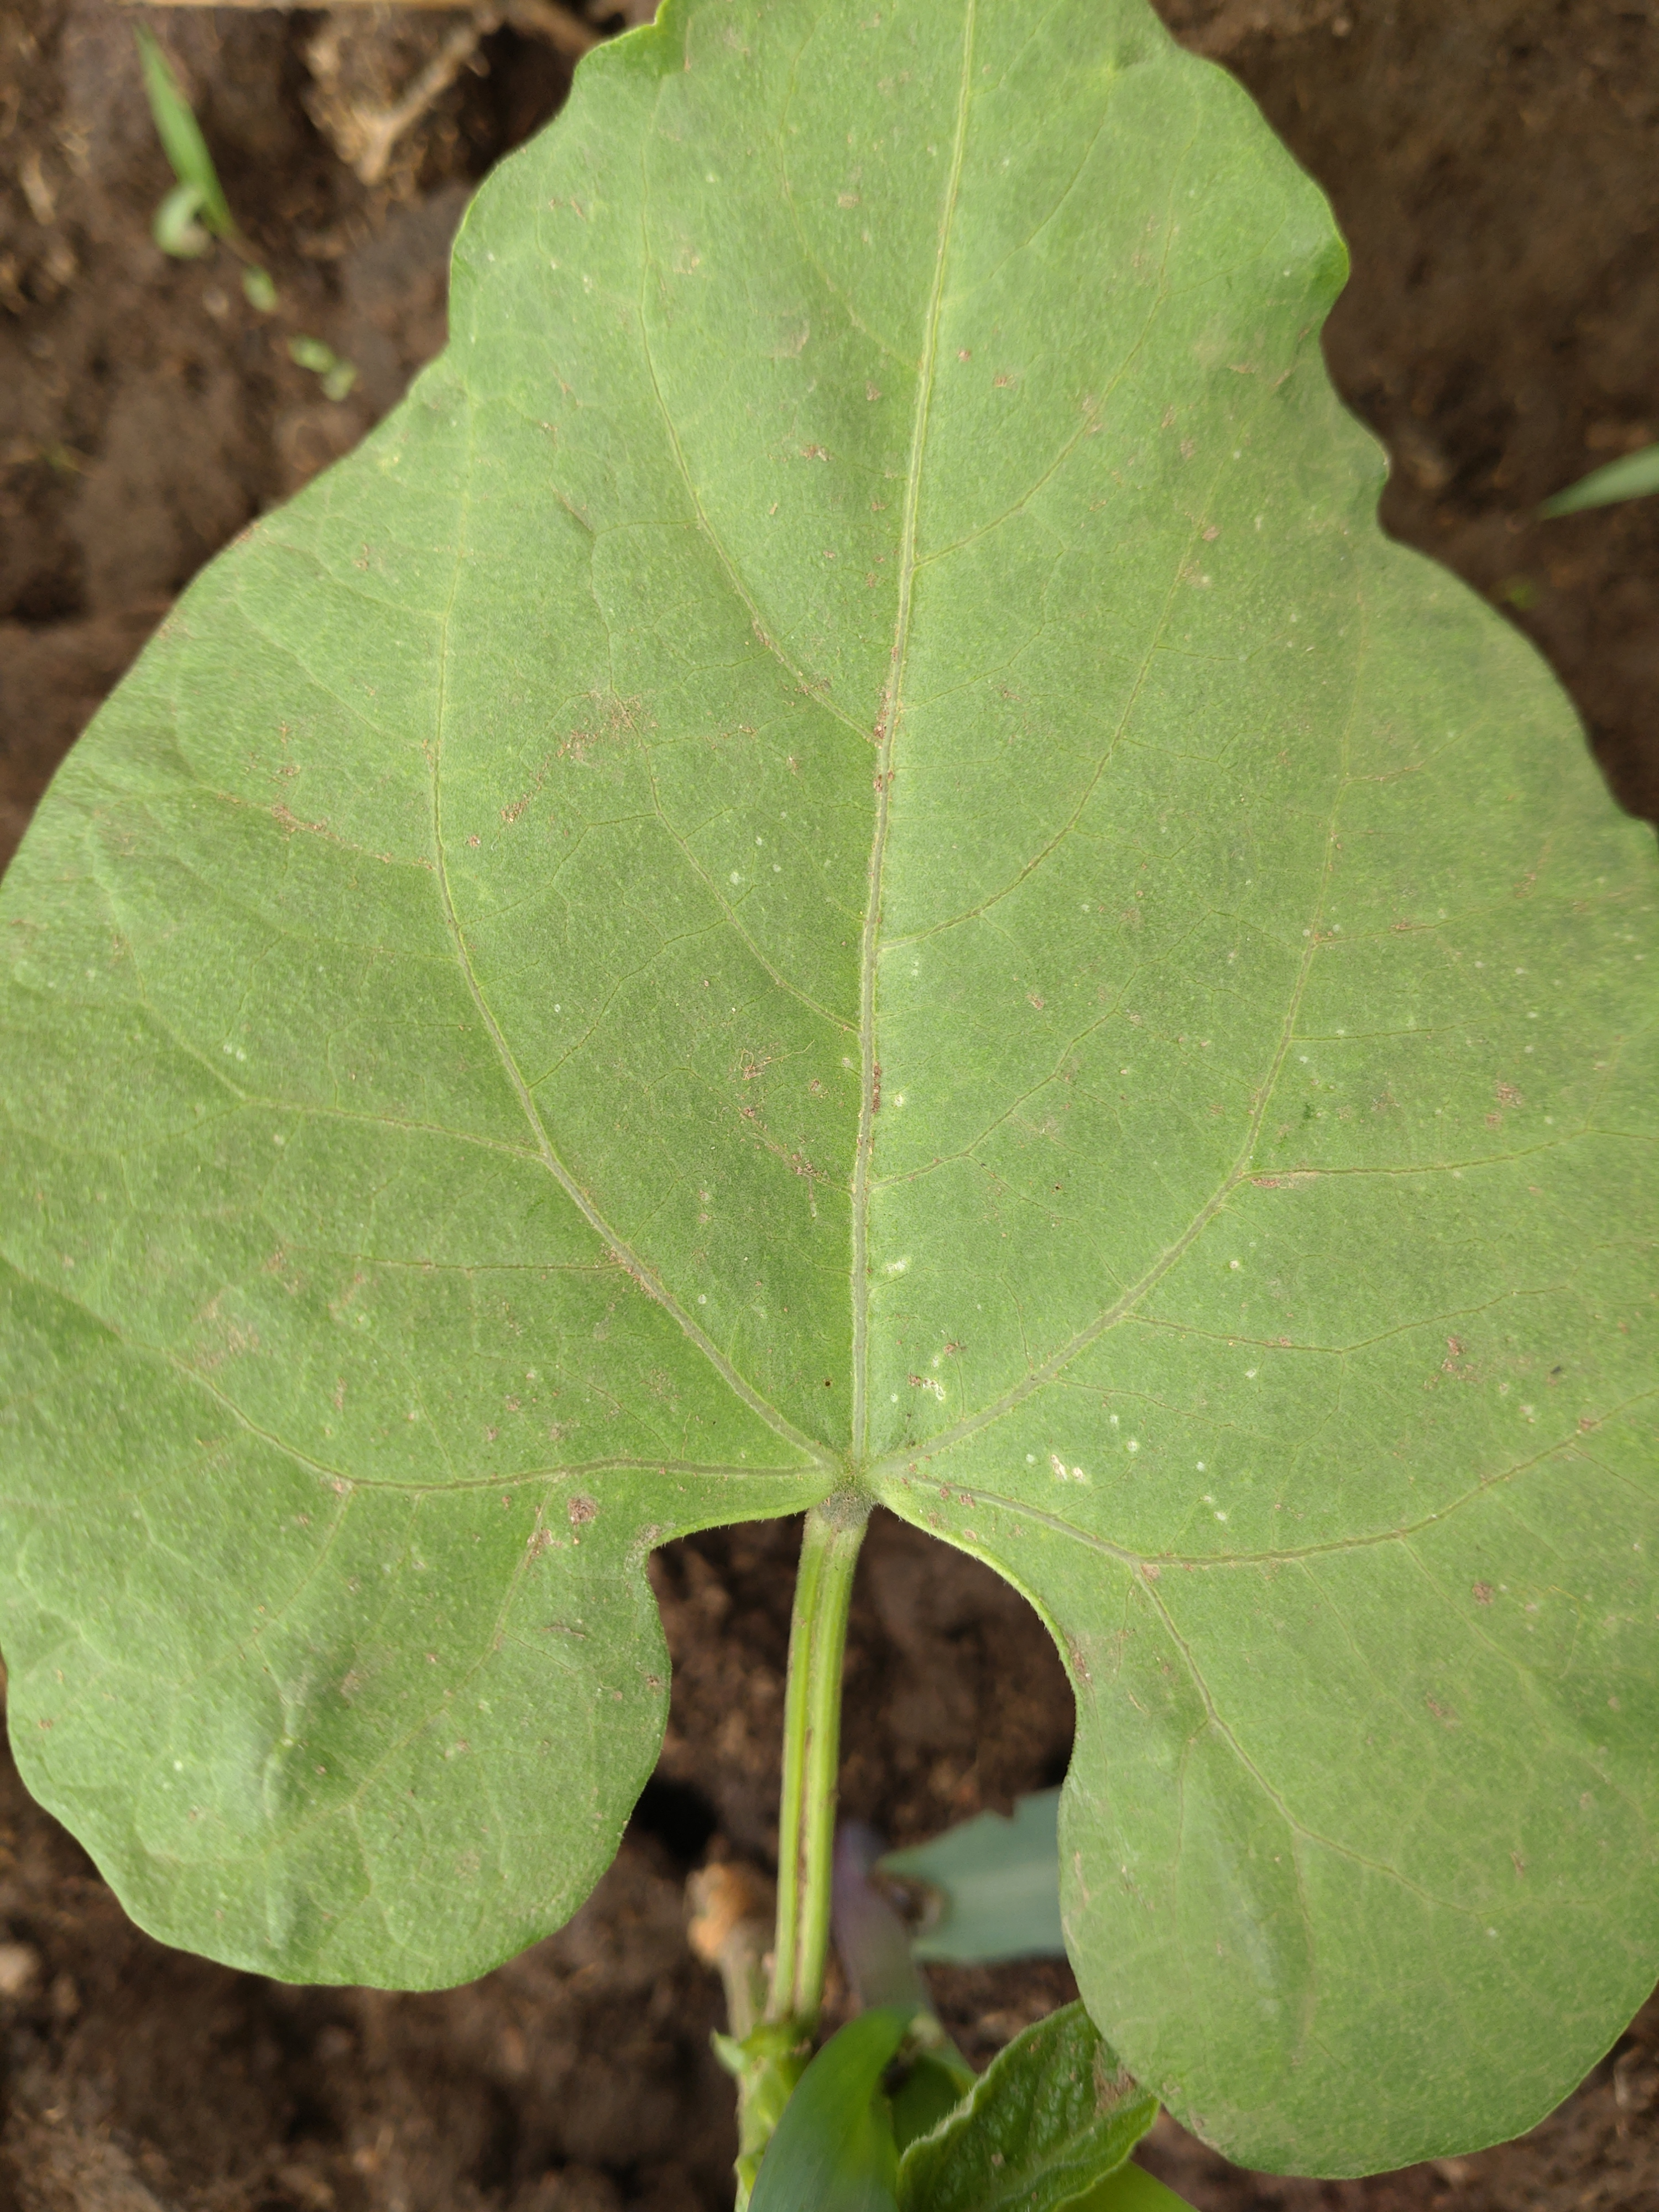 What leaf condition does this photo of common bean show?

healthy
